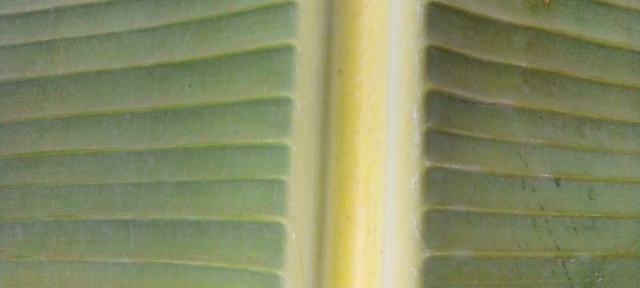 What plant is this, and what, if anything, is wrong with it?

banana, healthy
